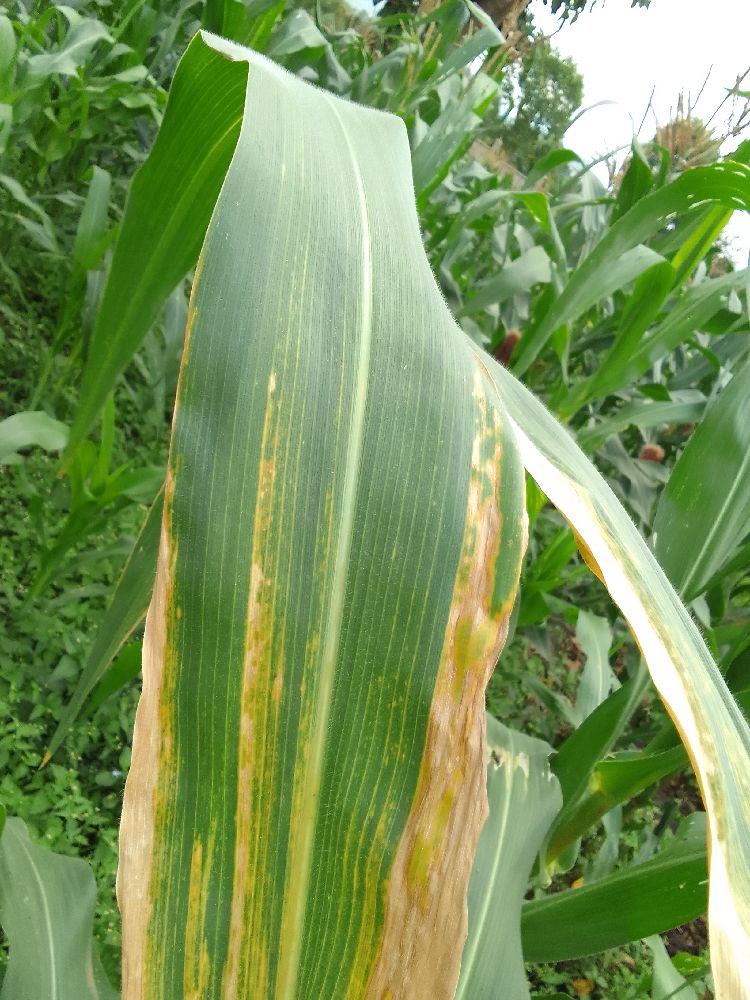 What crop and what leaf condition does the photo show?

maize, maize lethal necrosis
